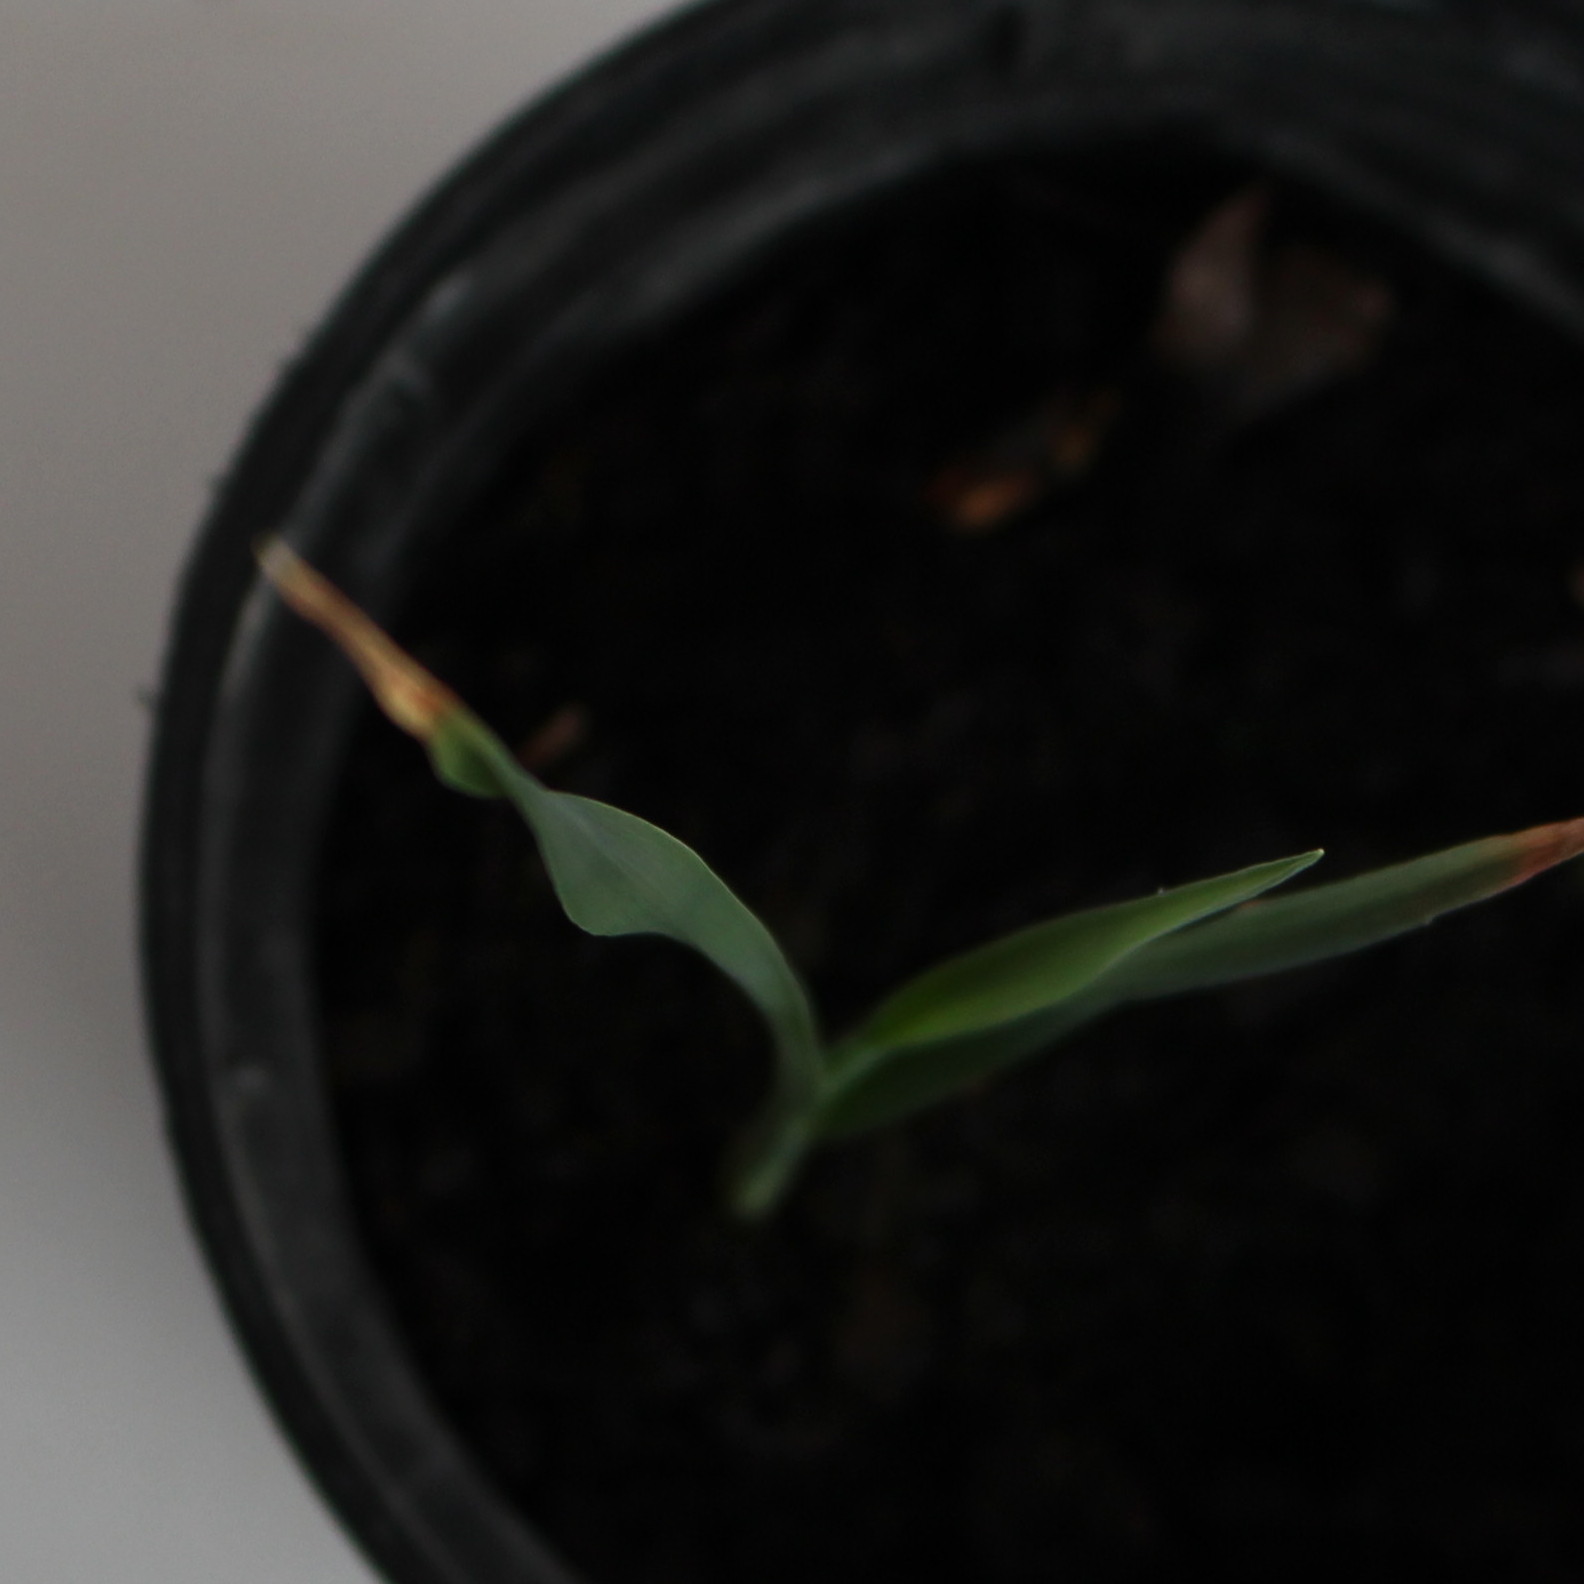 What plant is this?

Avena sterilis
